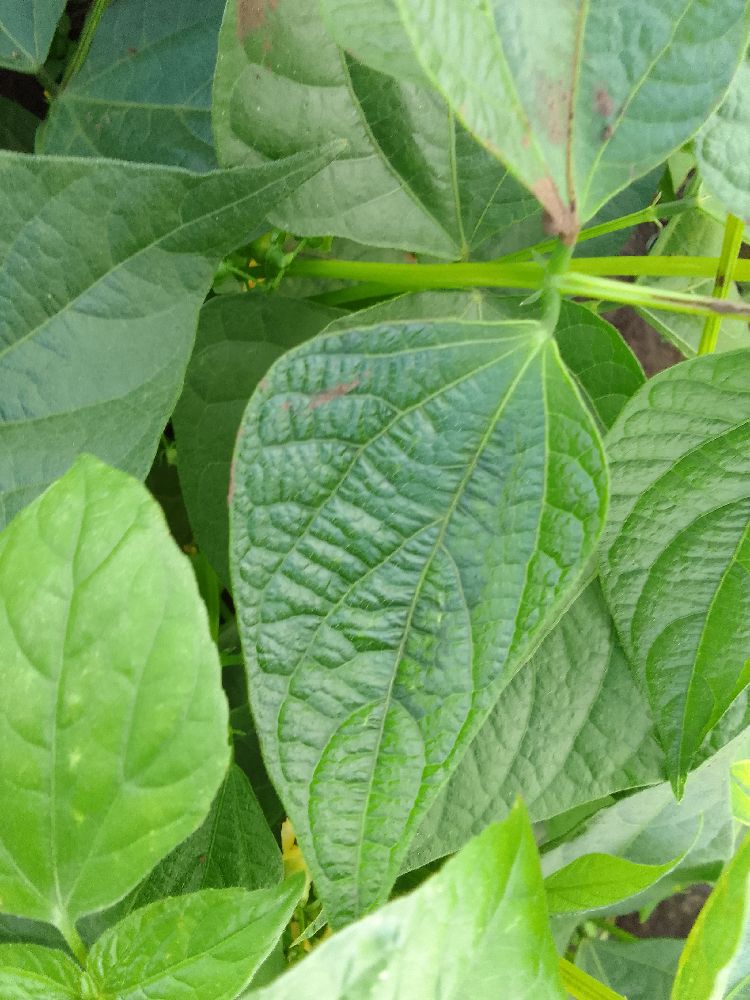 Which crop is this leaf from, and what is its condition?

common bean, healthy
